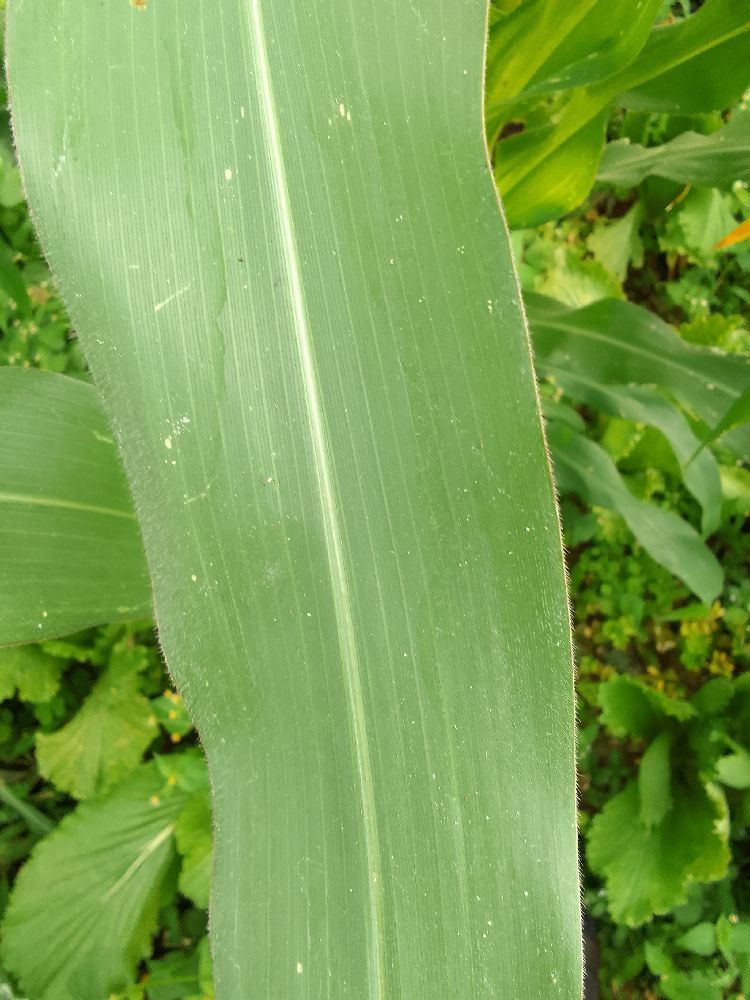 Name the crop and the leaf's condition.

maize, healthy
